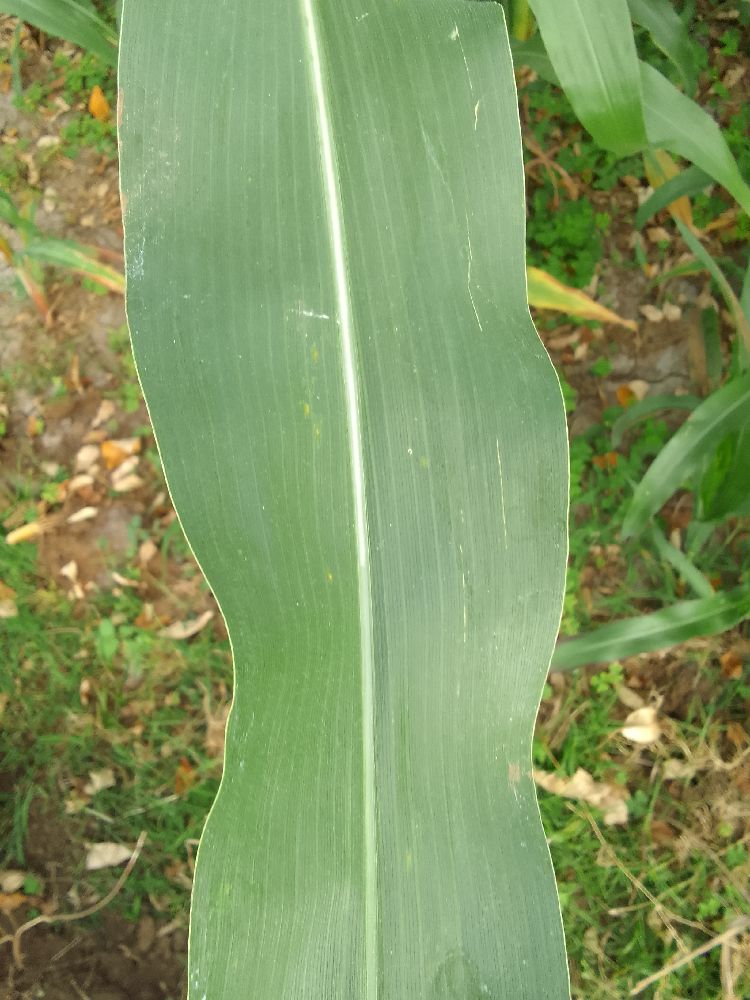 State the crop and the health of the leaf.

maize, healthy
